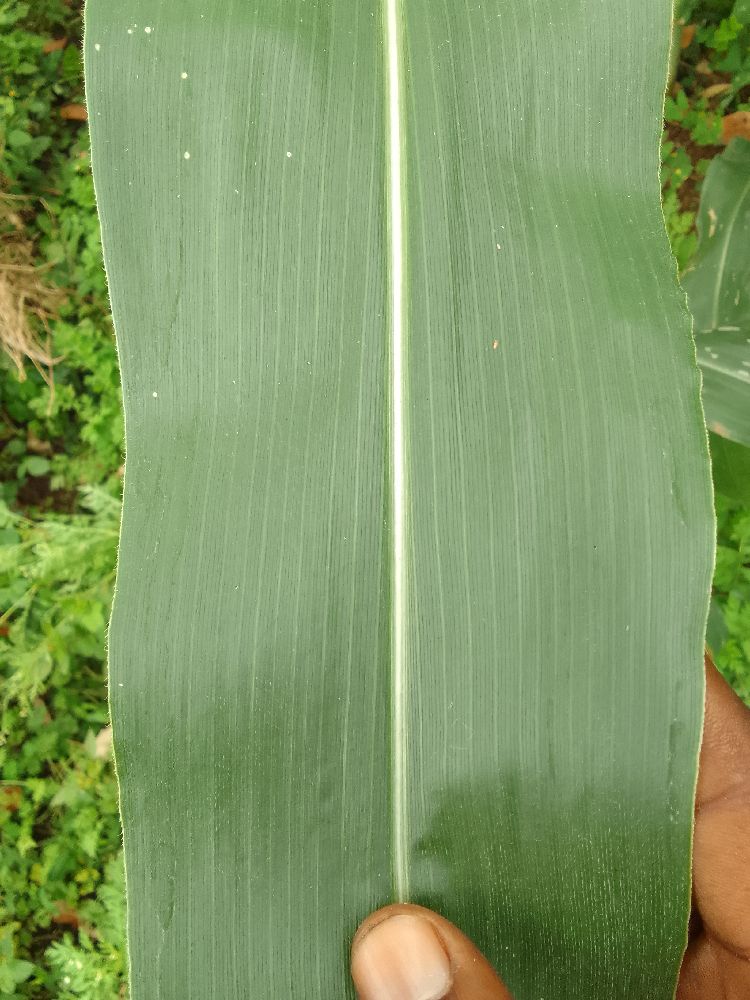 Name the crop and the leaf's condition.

maize, healthy
